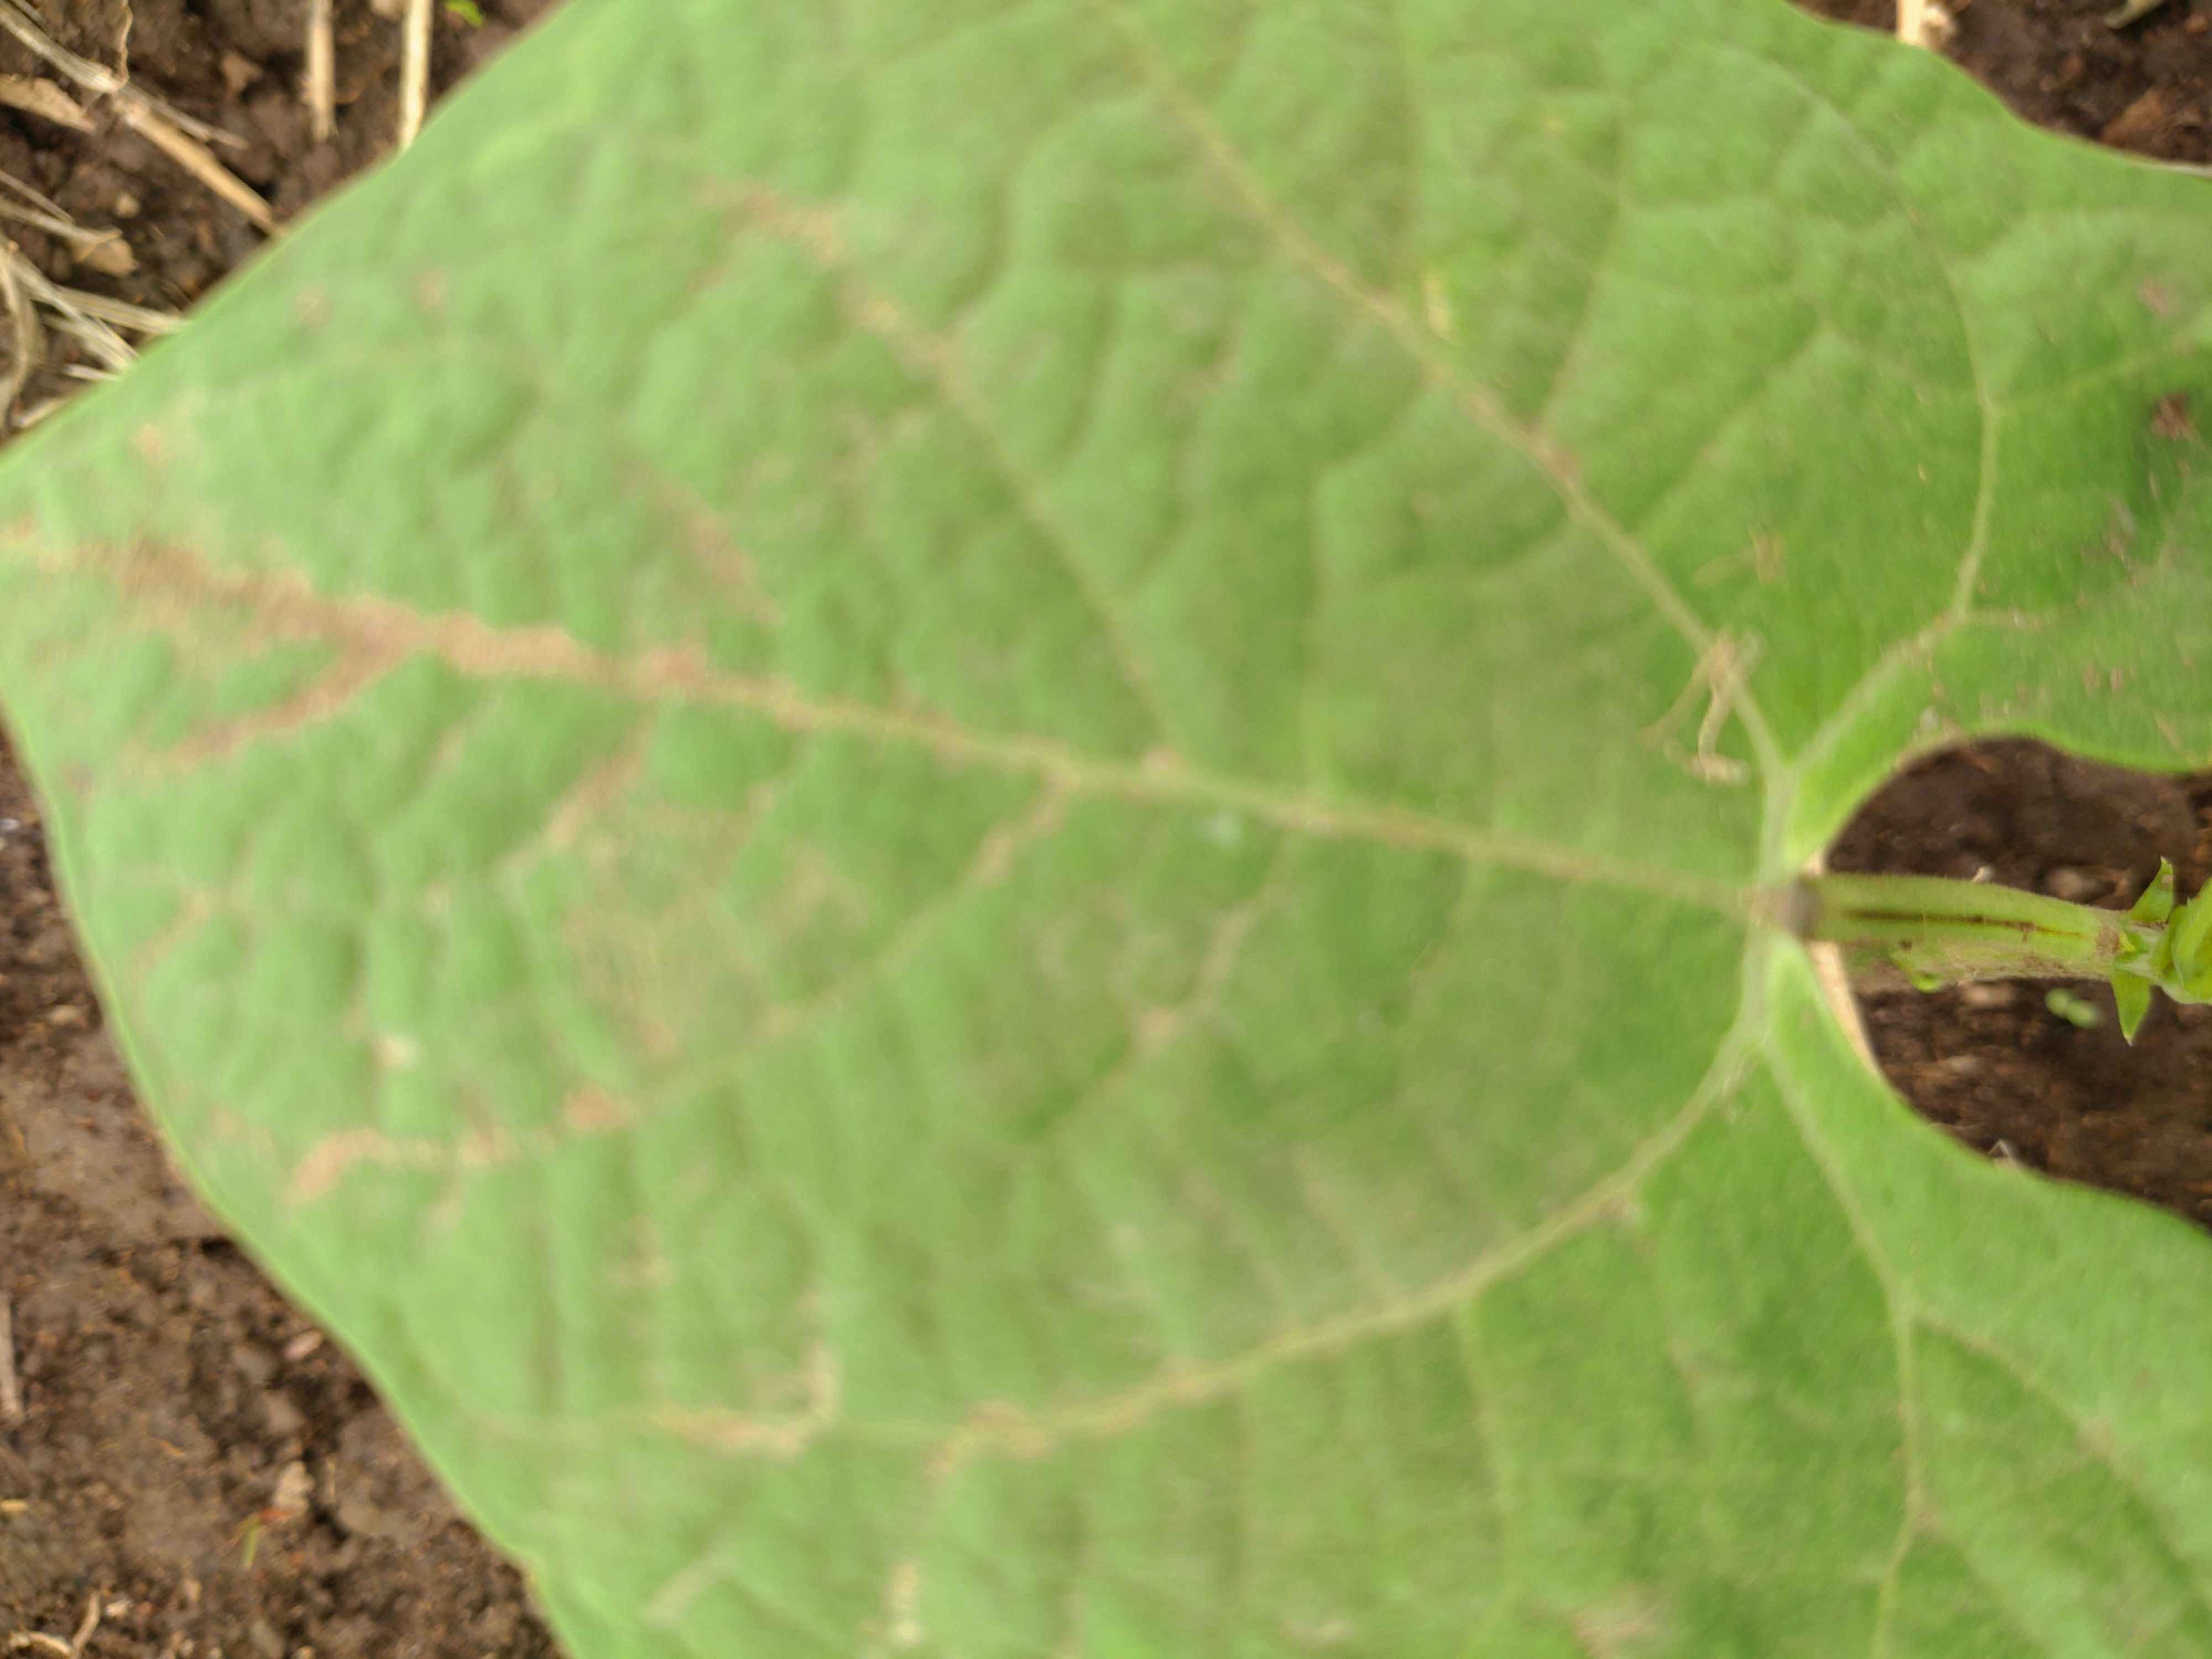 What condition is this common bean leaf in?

healthy
